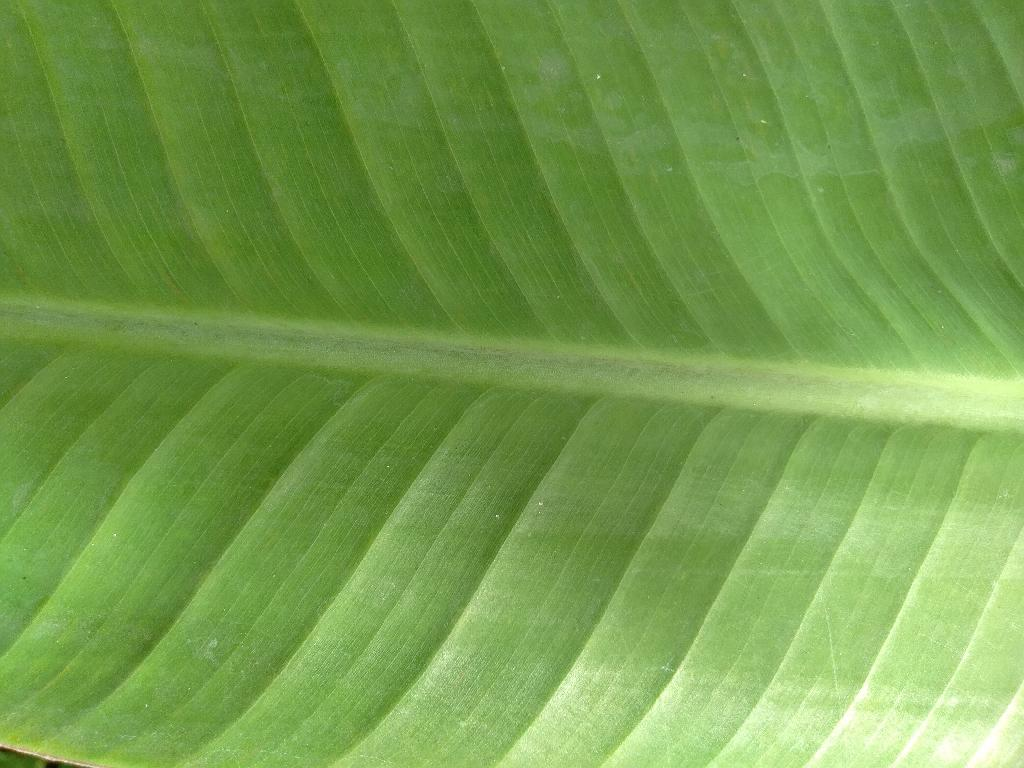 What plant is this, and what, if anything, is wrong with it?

banana, healthy
